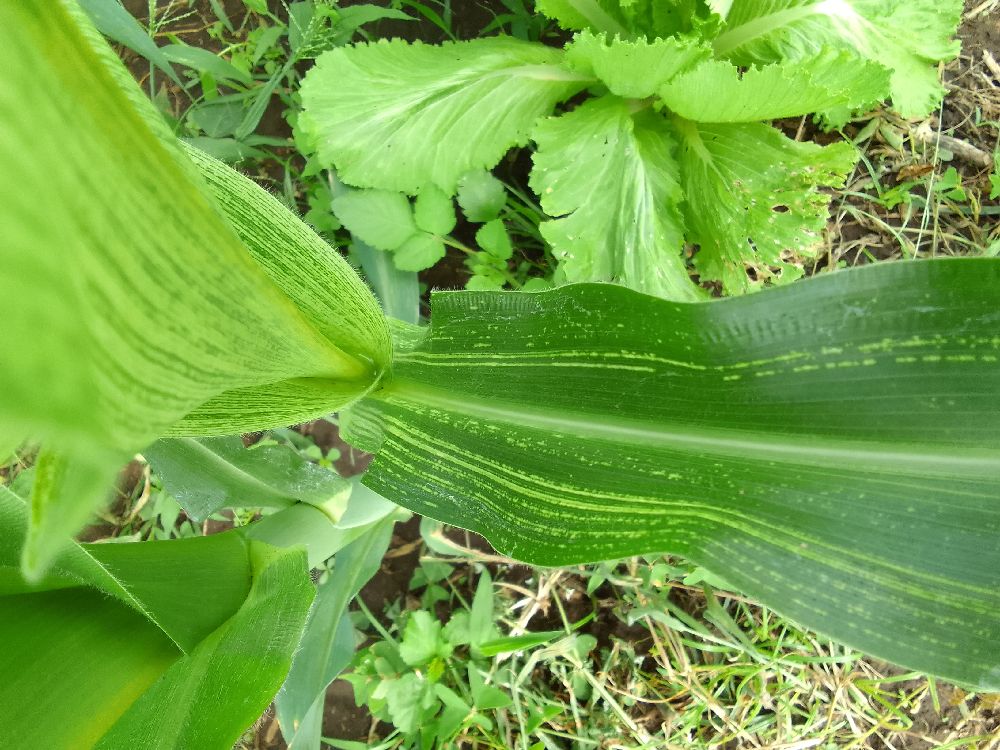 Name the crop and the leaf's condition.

maize, maize streak virus
